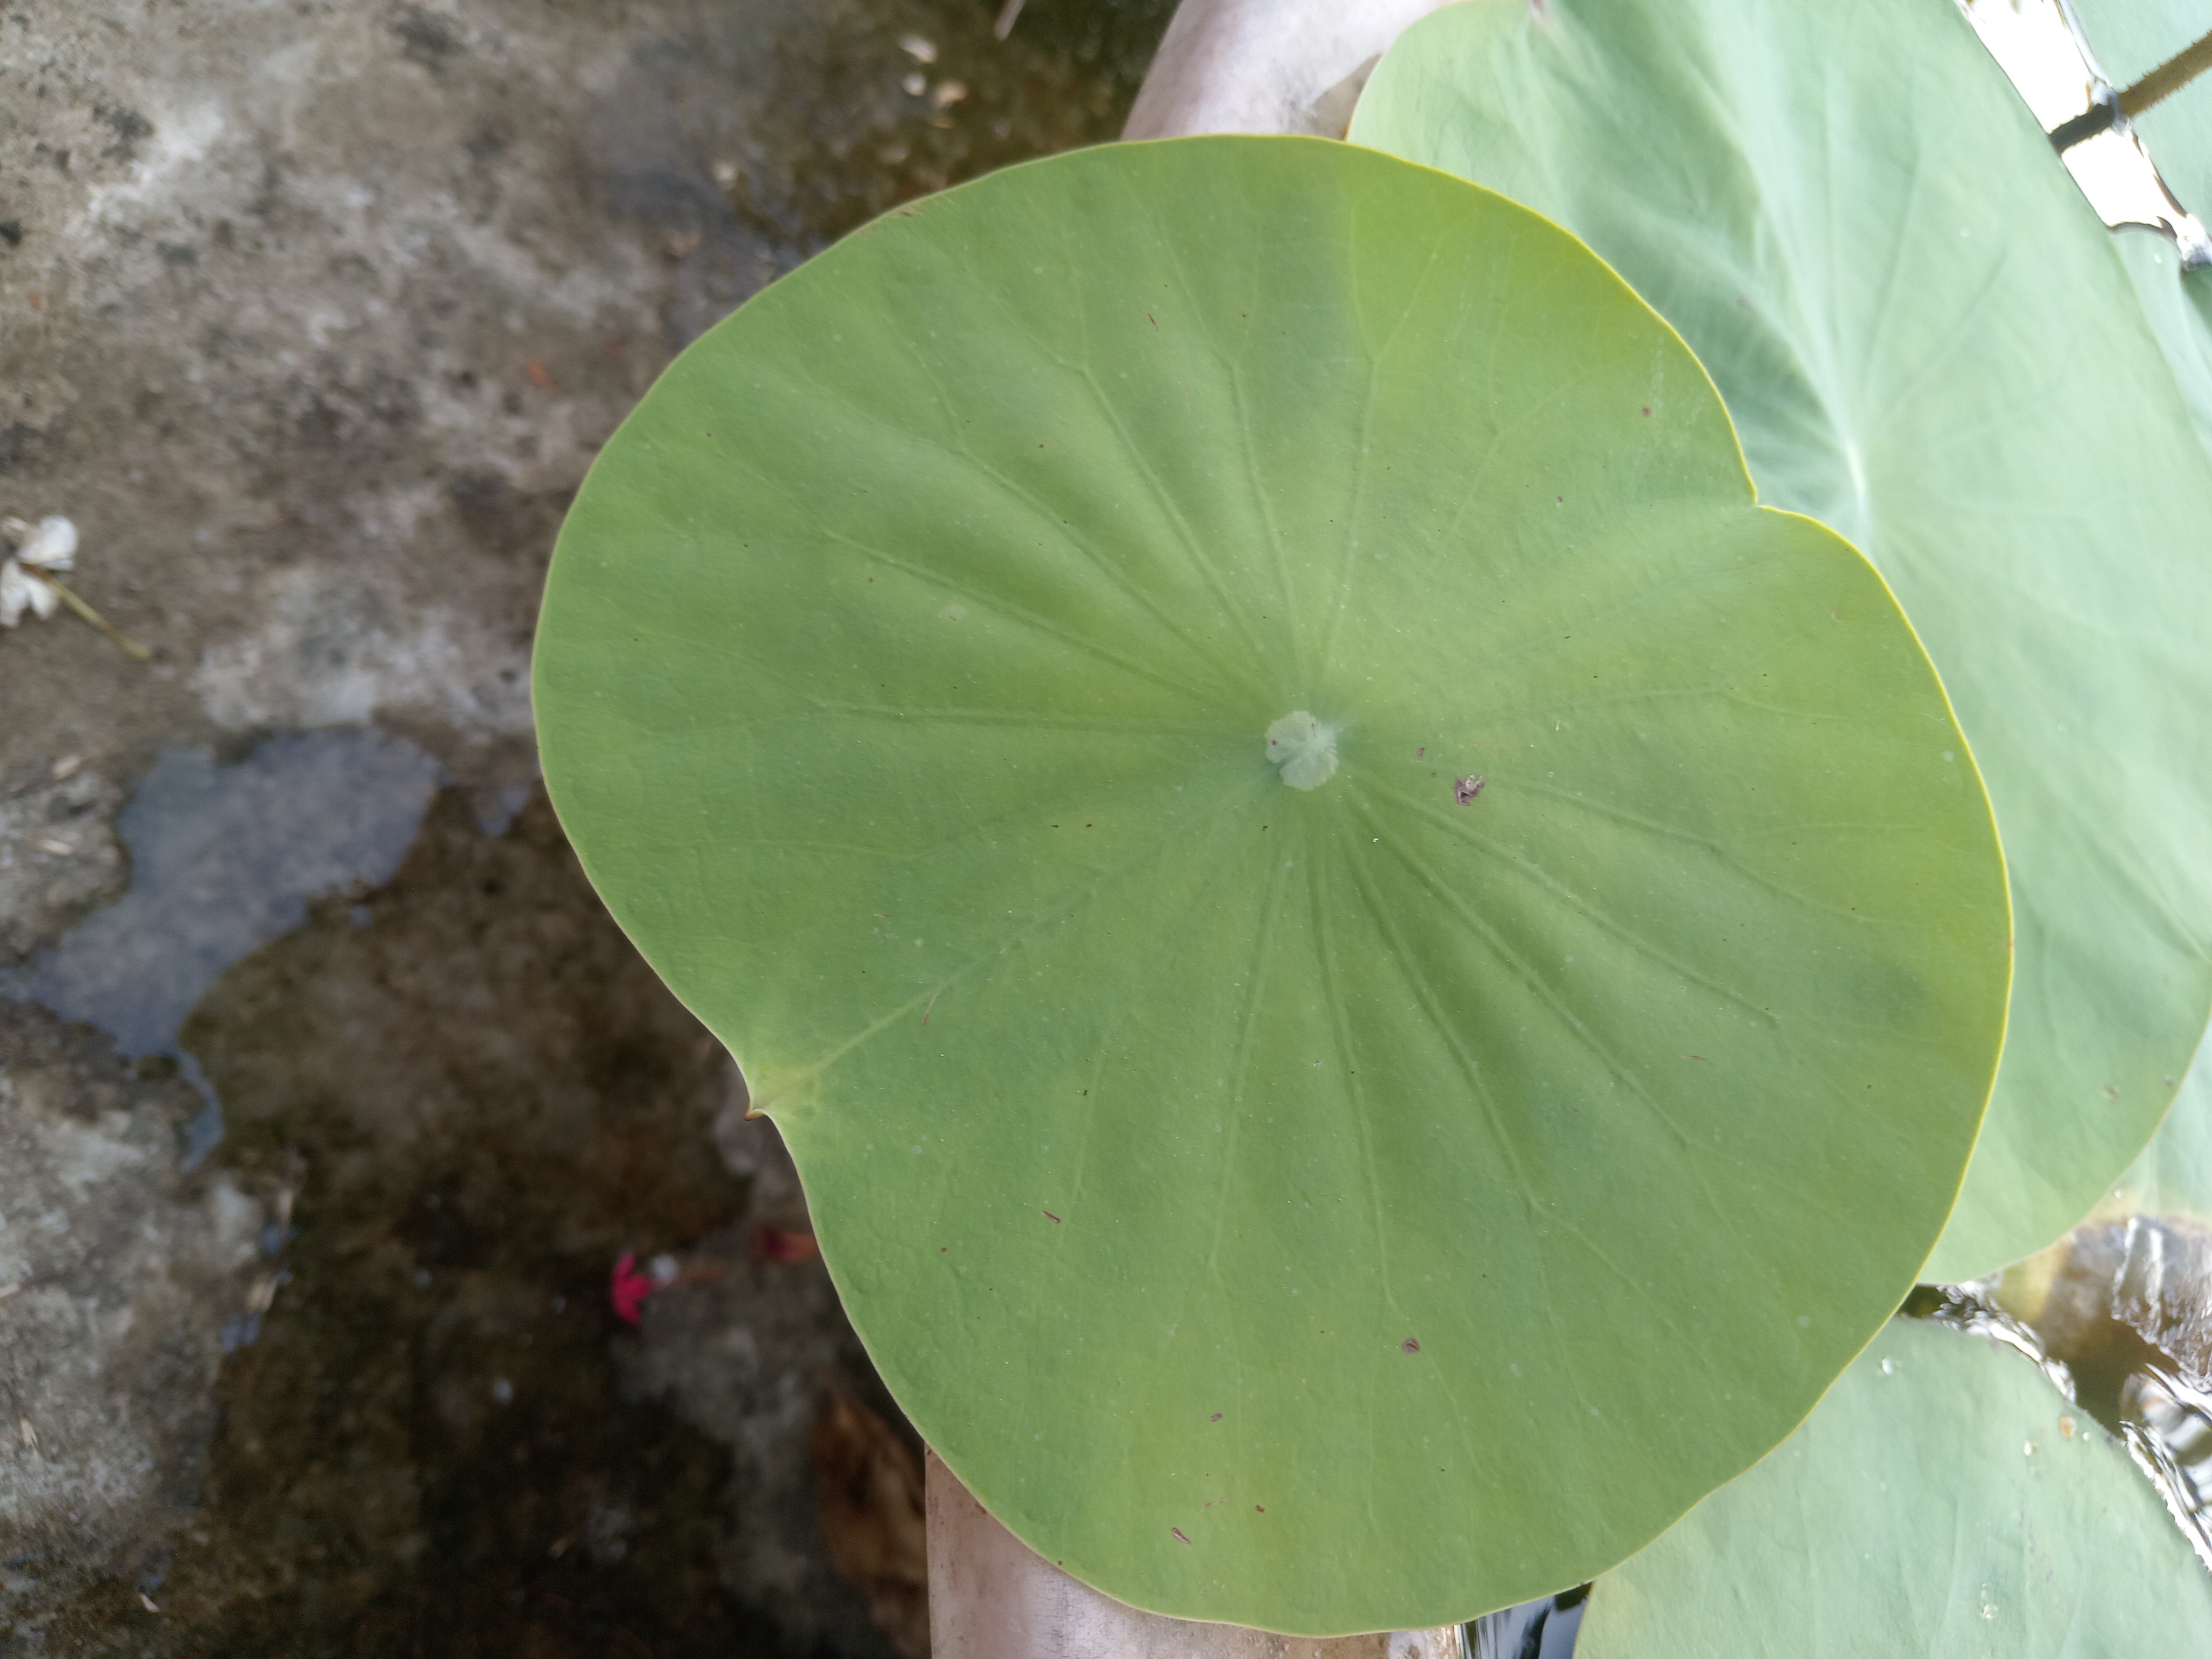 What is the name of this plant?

lotus
